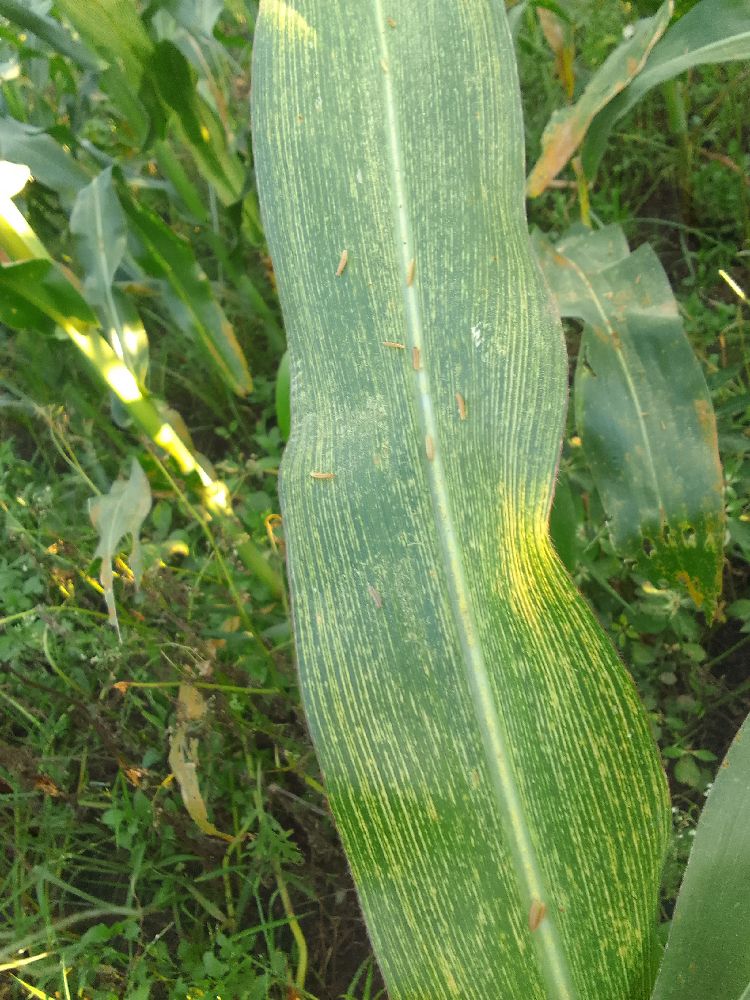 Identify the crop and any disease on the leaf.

maize, maize streak virus
